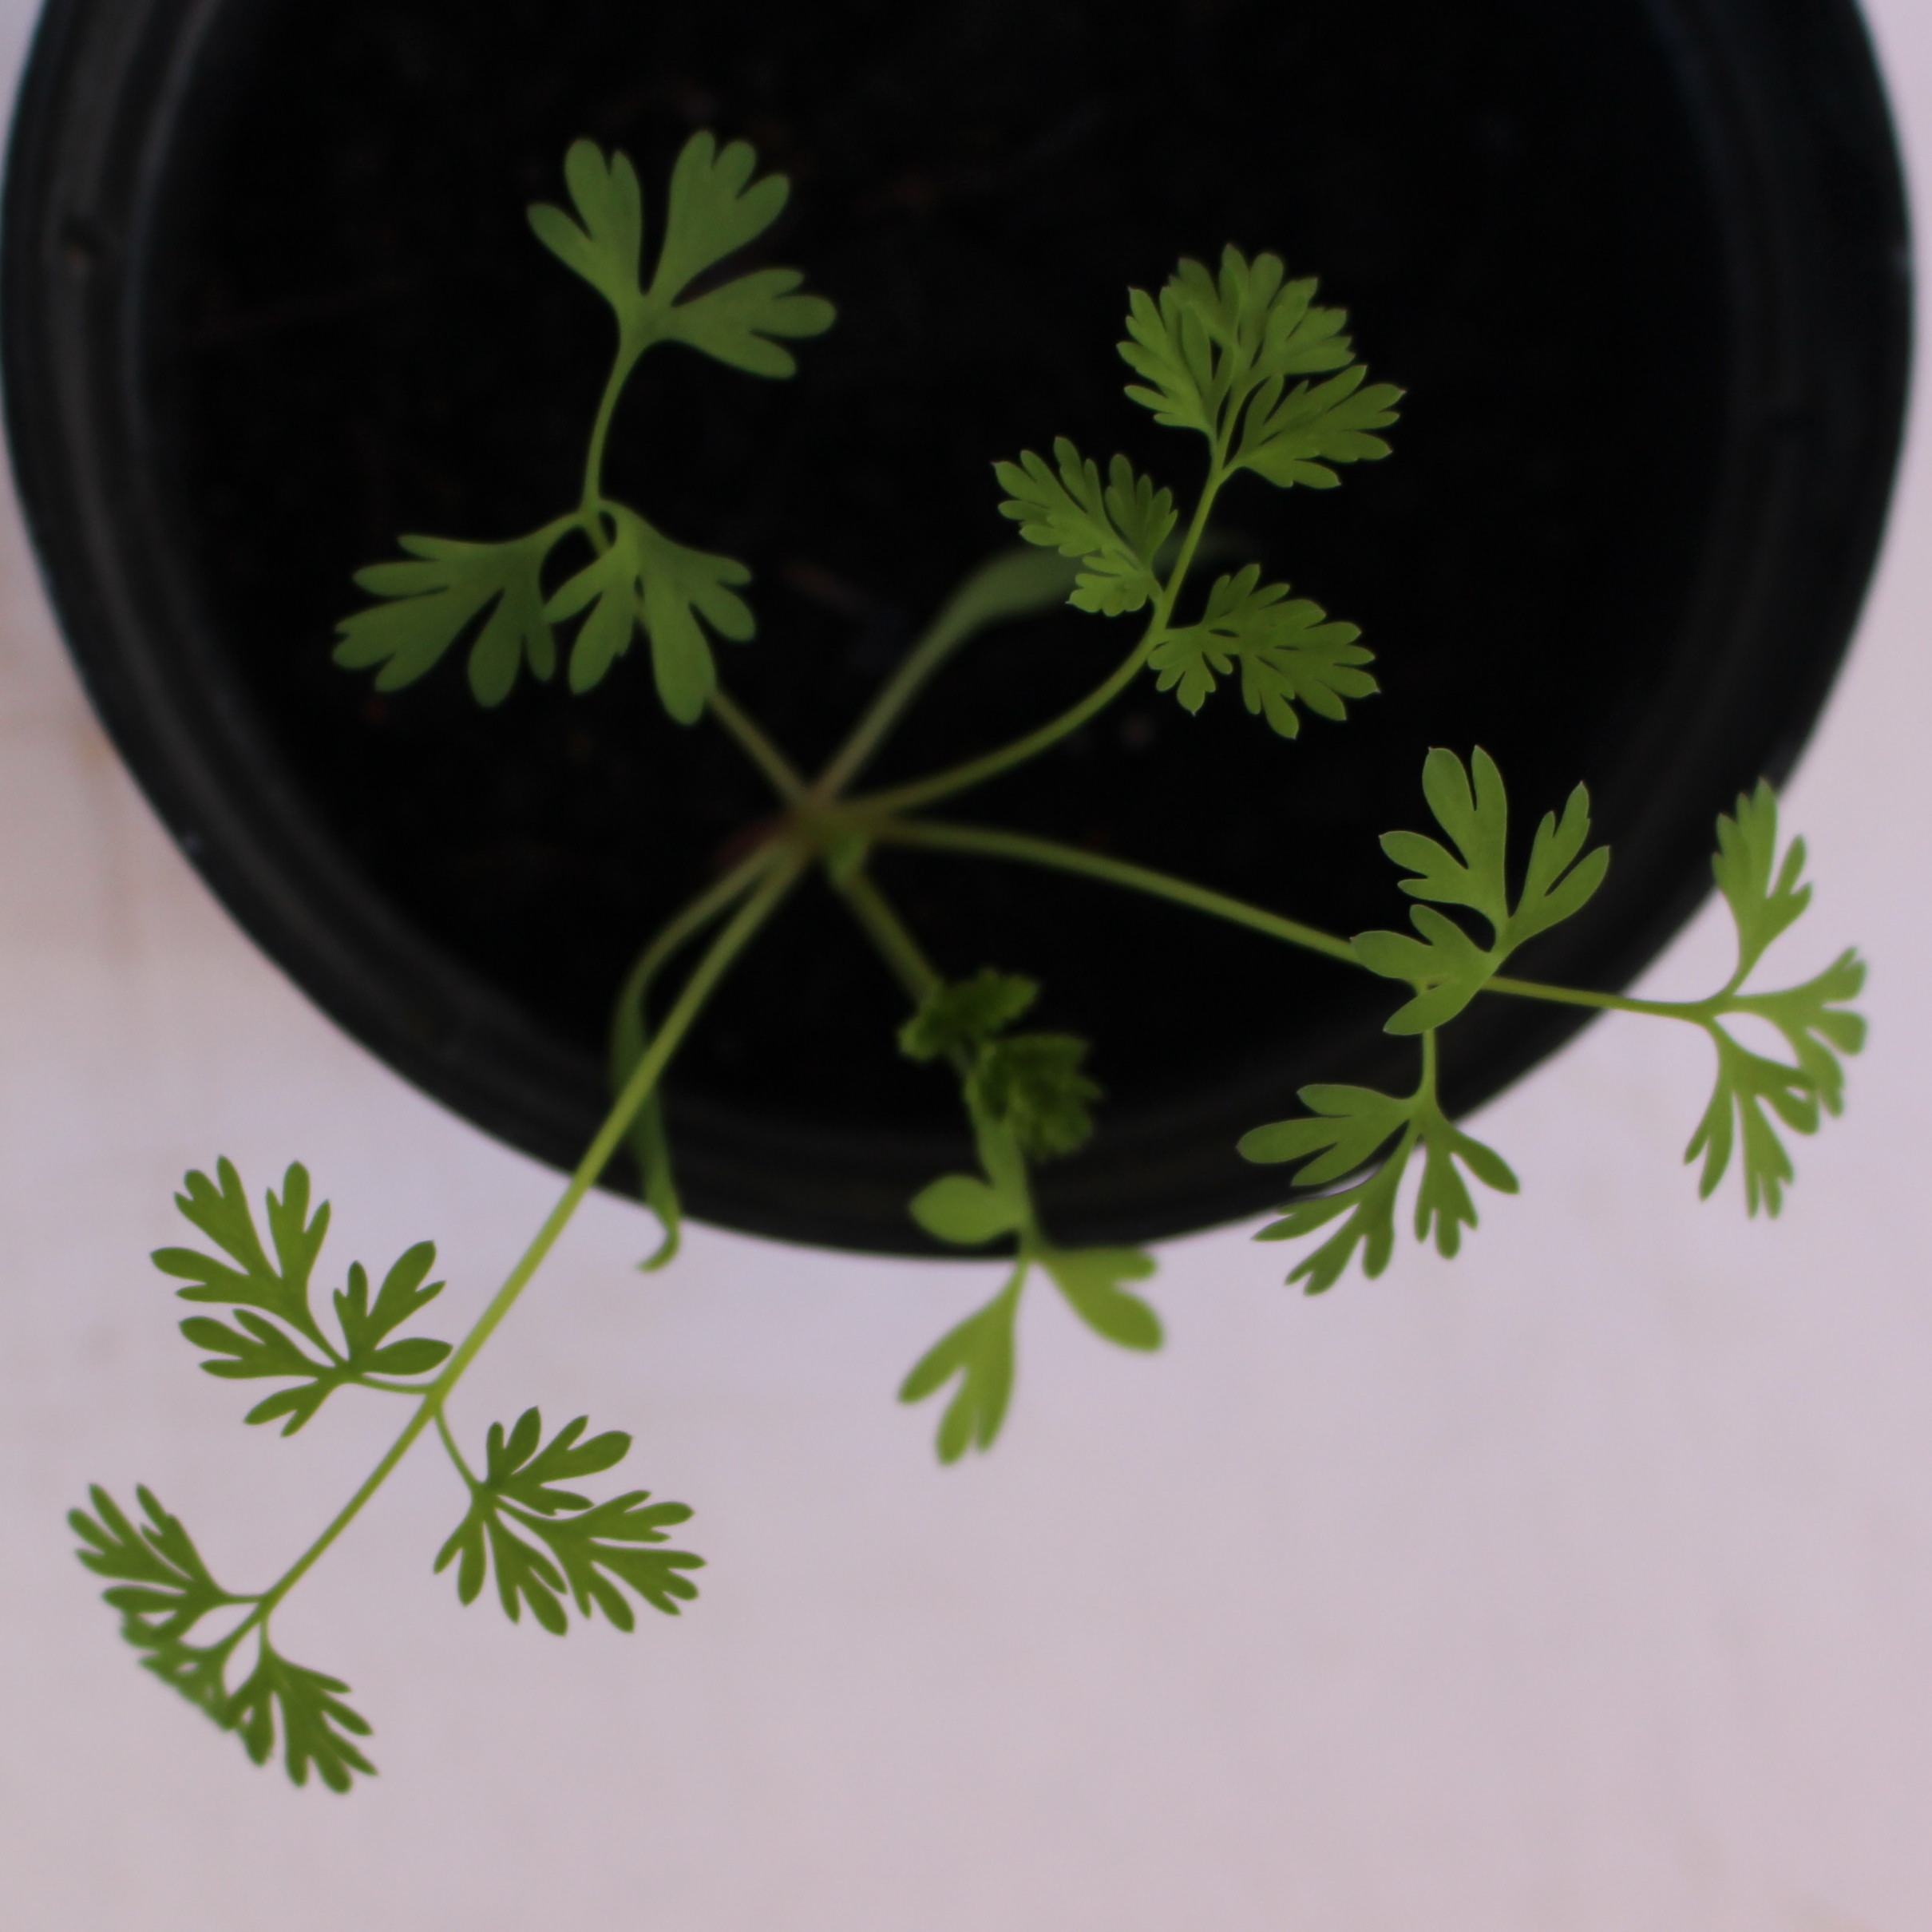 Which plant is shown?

Fumaria officinalis
